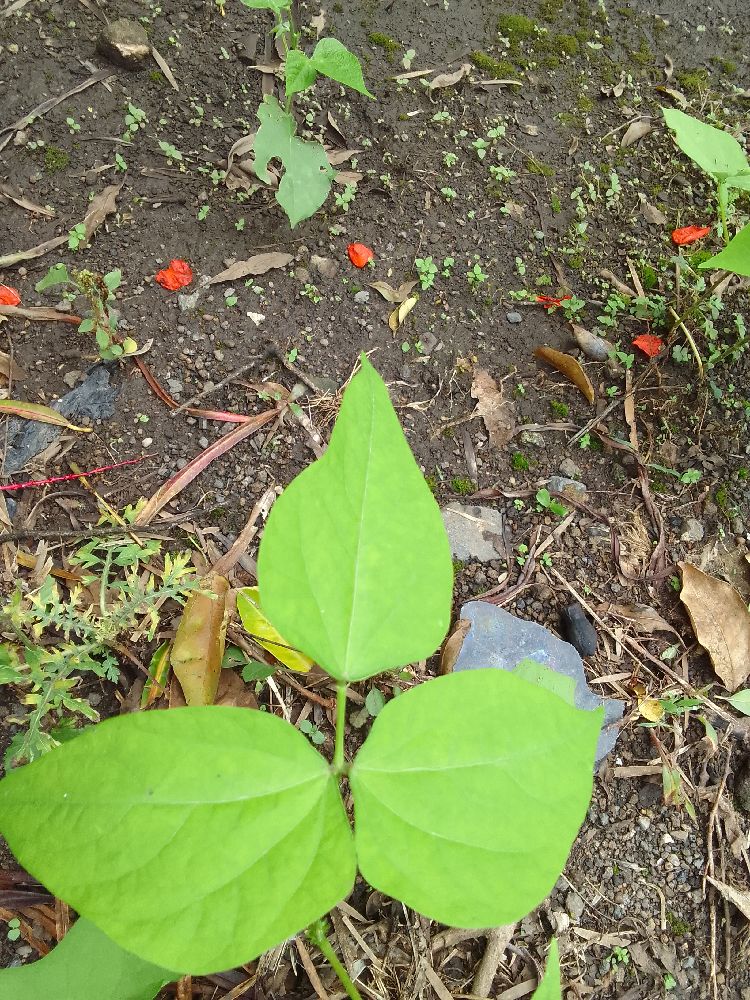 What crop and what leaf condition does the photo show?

common bean, healthy
